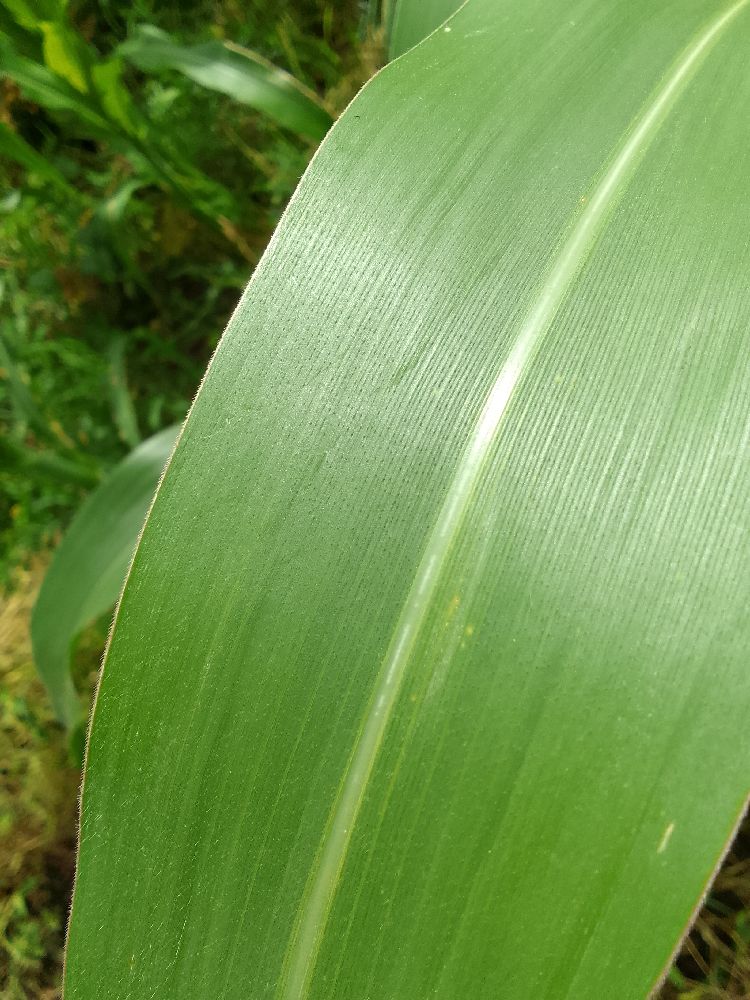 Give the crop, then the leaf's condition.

maize, healthy
